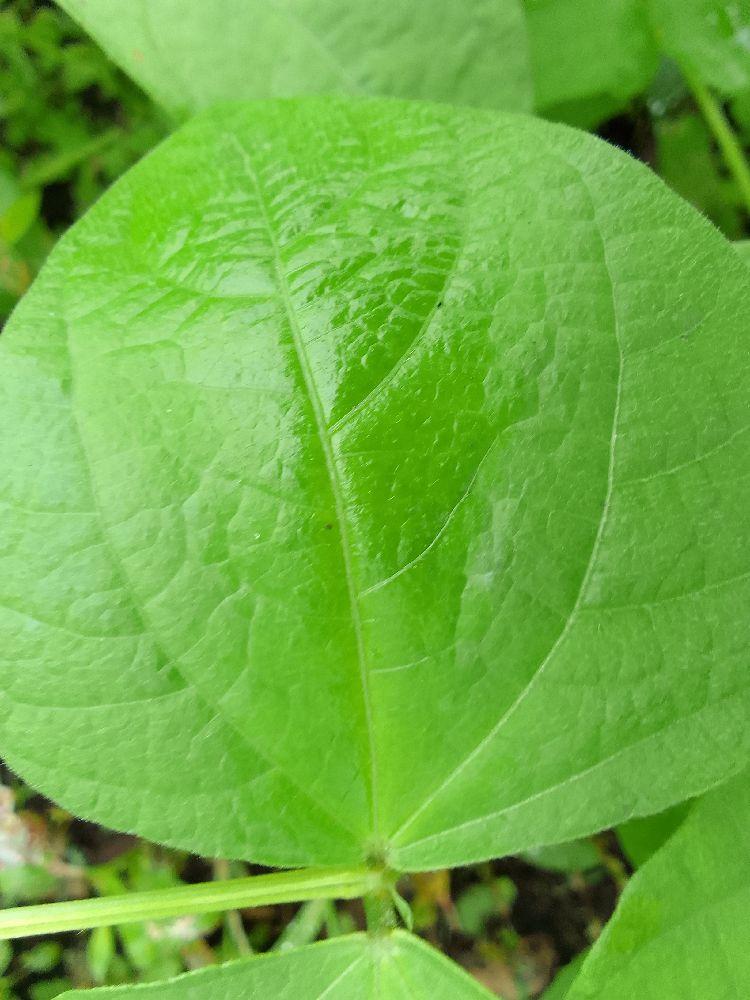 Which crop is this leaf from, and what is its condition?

common bean, healthy
